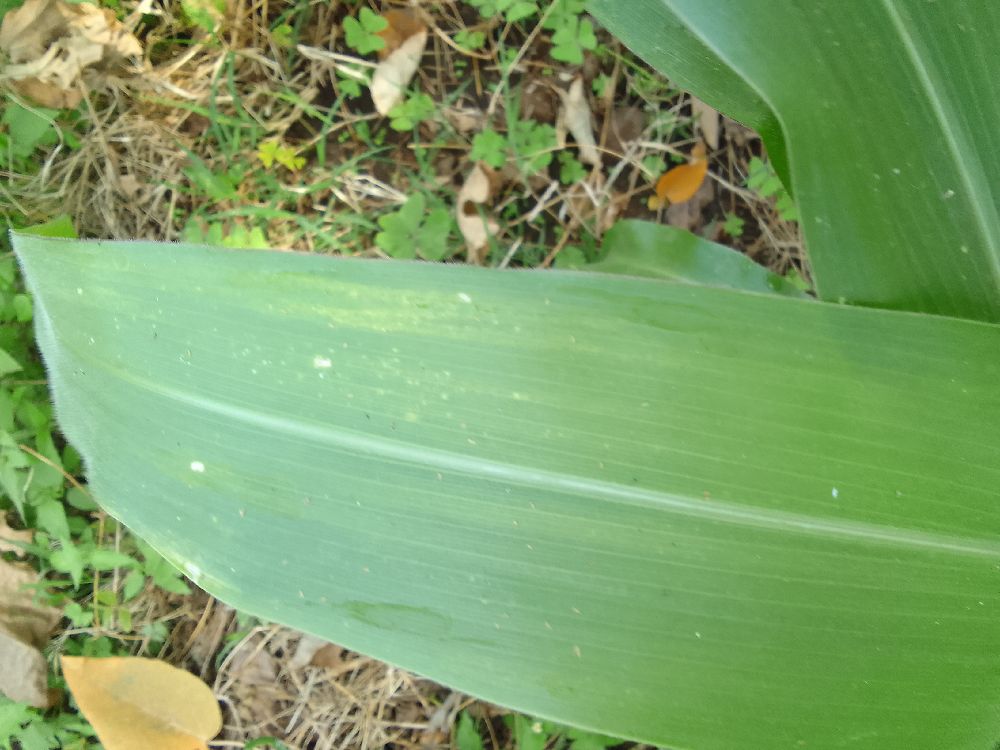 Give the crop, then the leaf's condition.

maize, healthy
